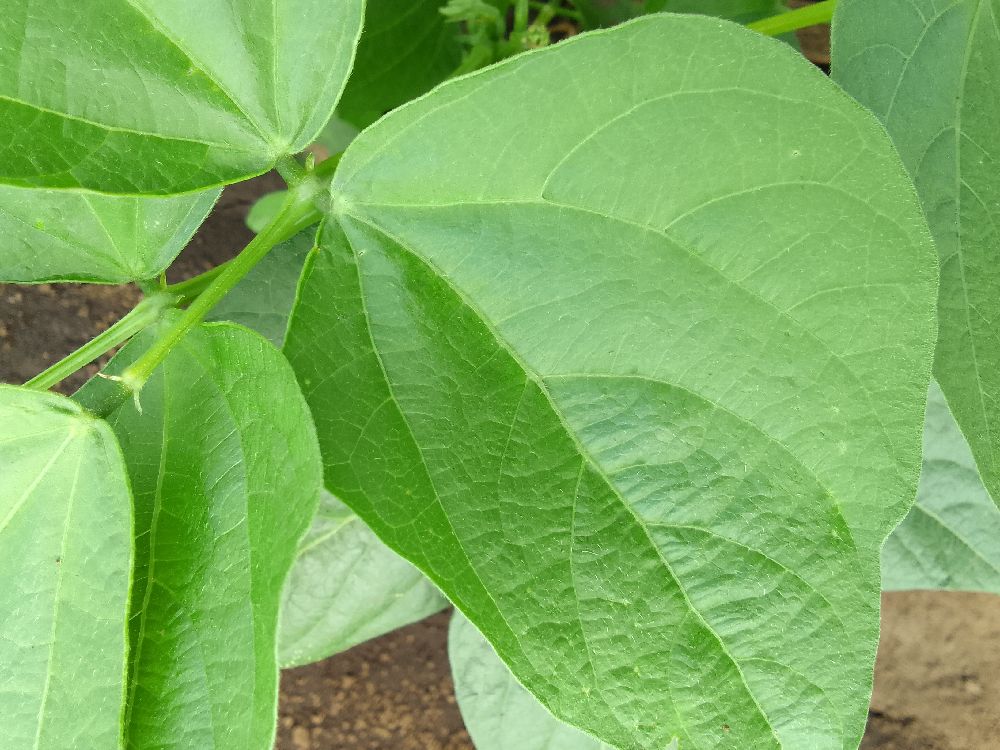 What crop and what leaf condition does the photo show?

common bean, healthy
